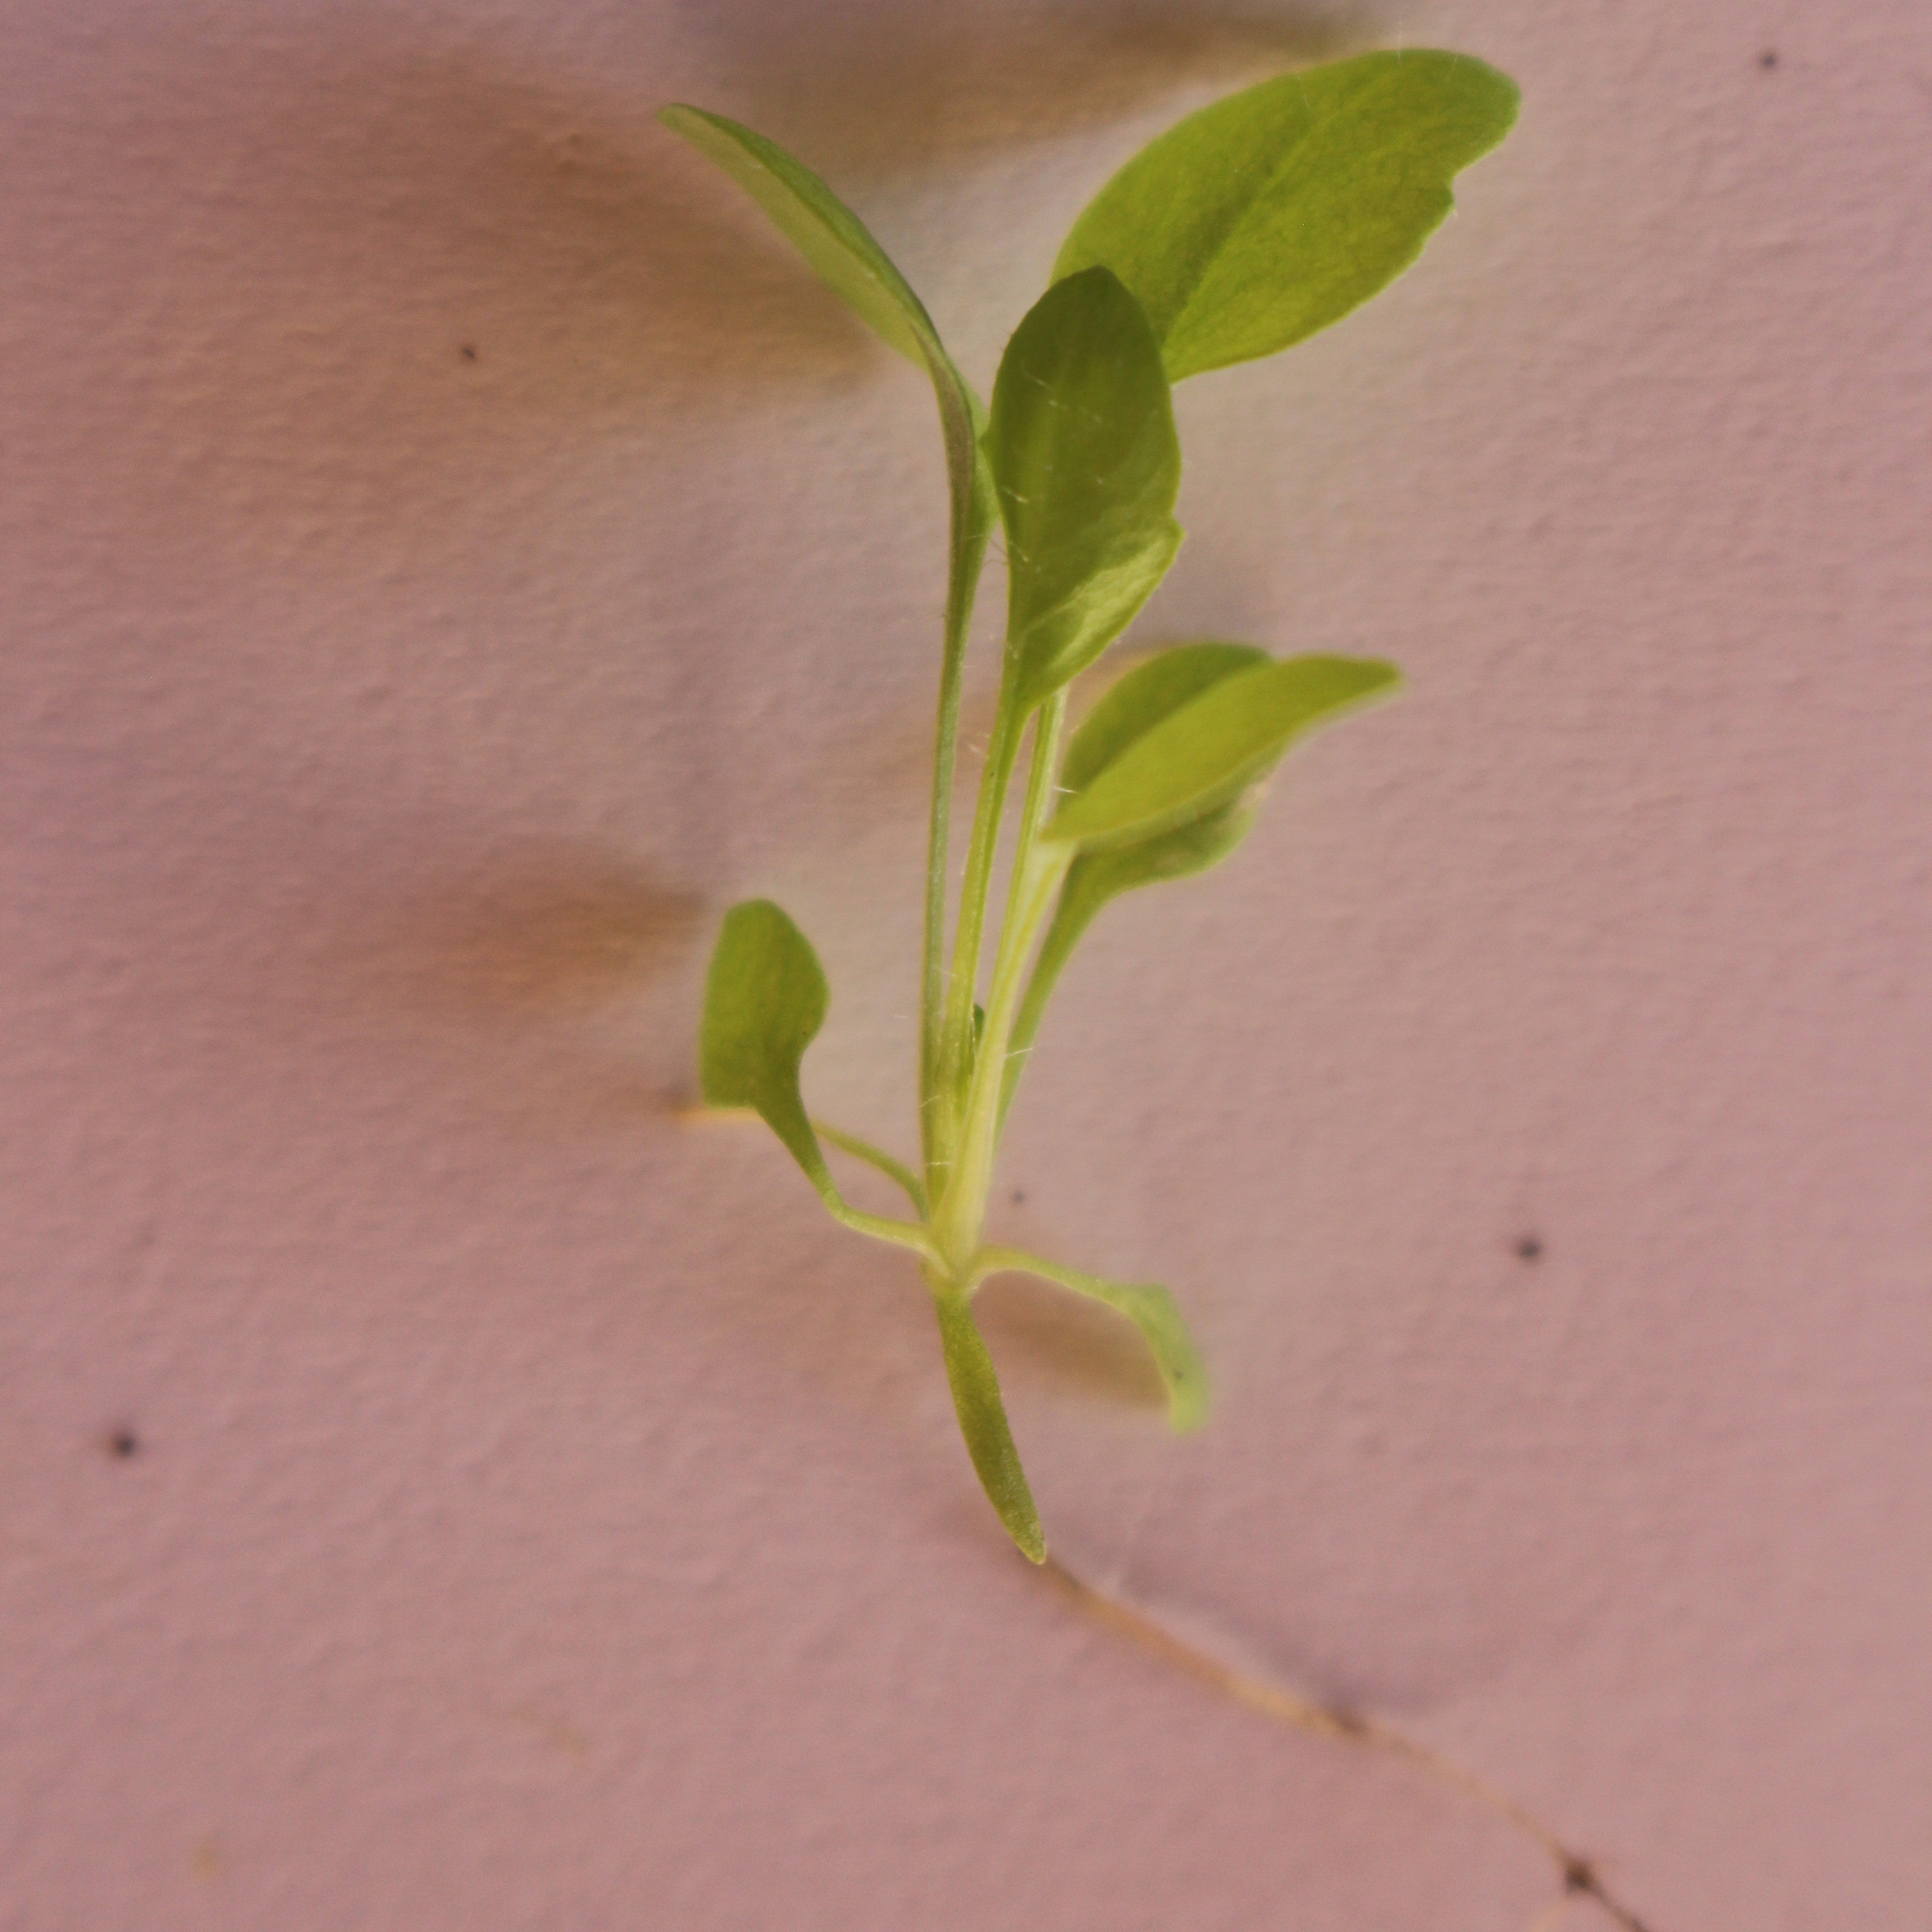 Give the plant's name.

Papaver rhoeas
